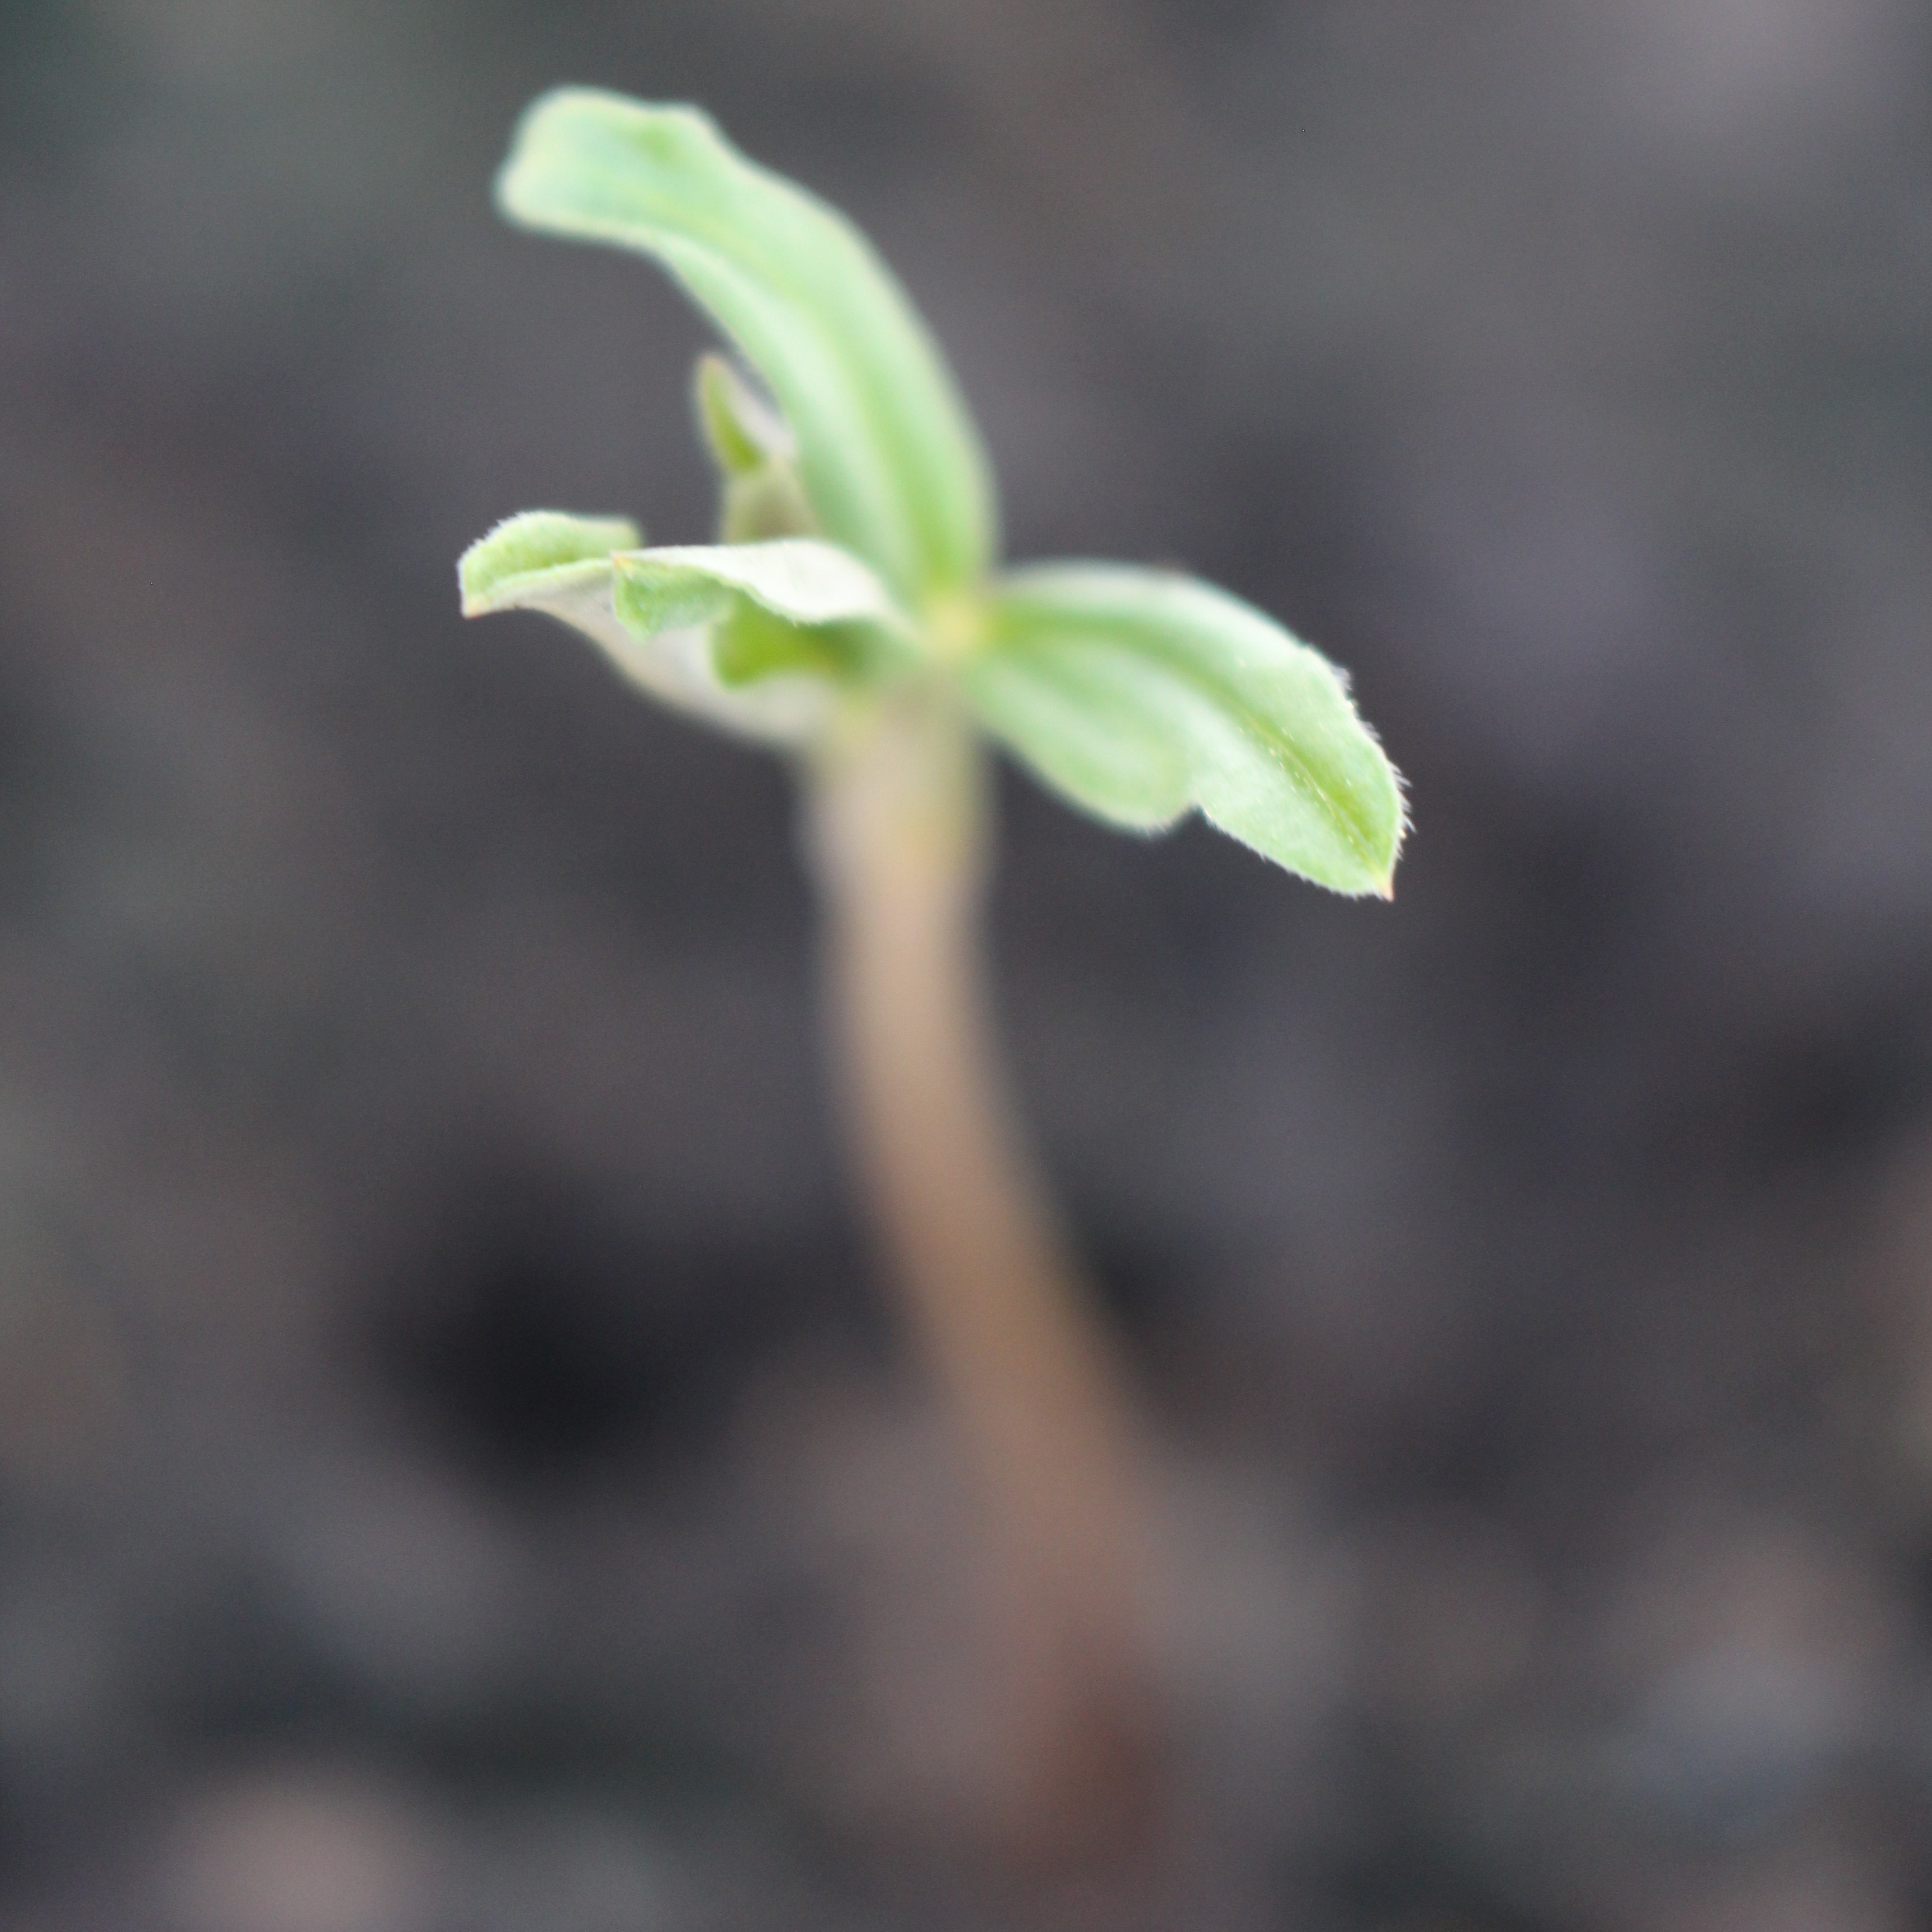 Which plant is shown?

Vicia sativa
